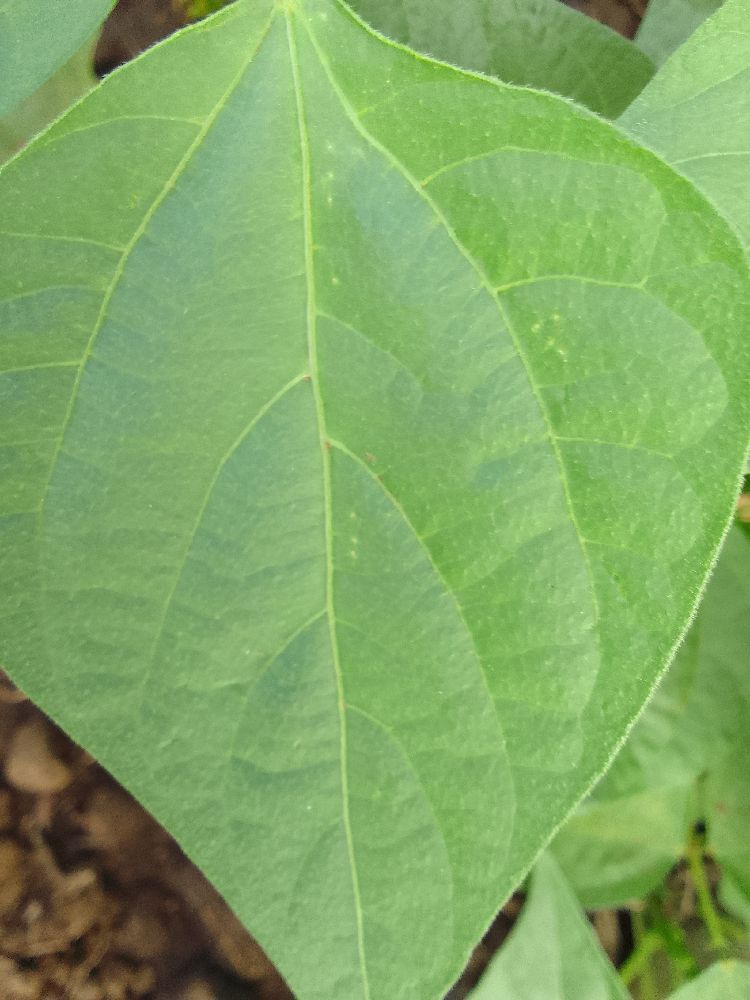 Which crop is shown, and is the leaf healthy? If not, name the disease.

common bean, healthy
